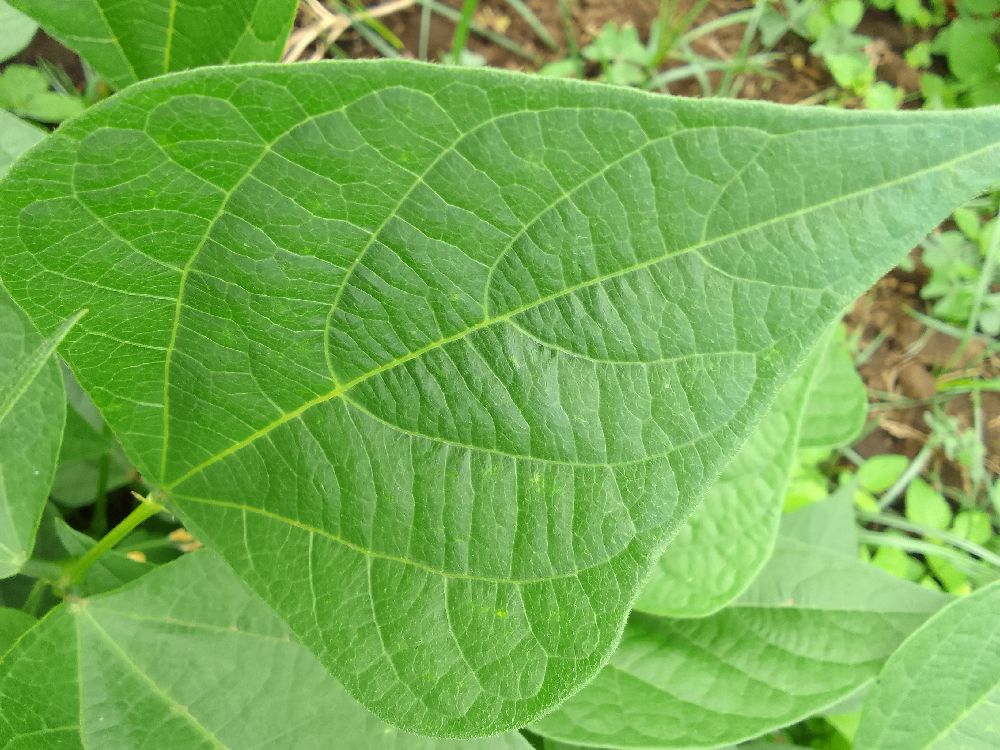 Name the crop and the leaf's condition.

common bean, healthy
